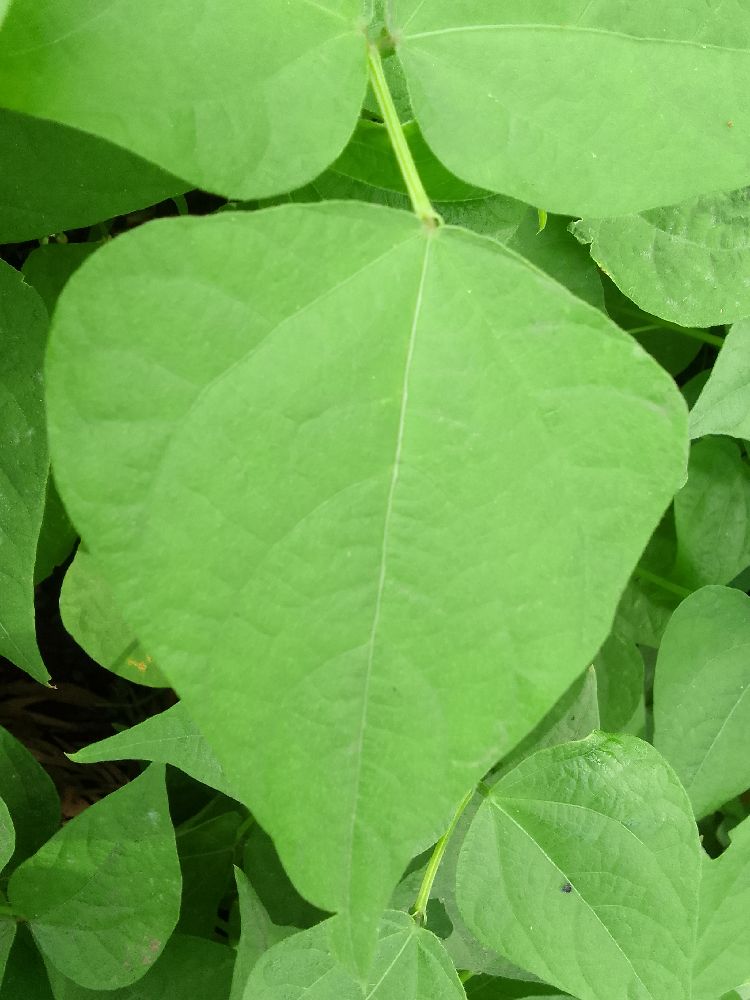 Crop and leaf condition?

common bean, healthy
